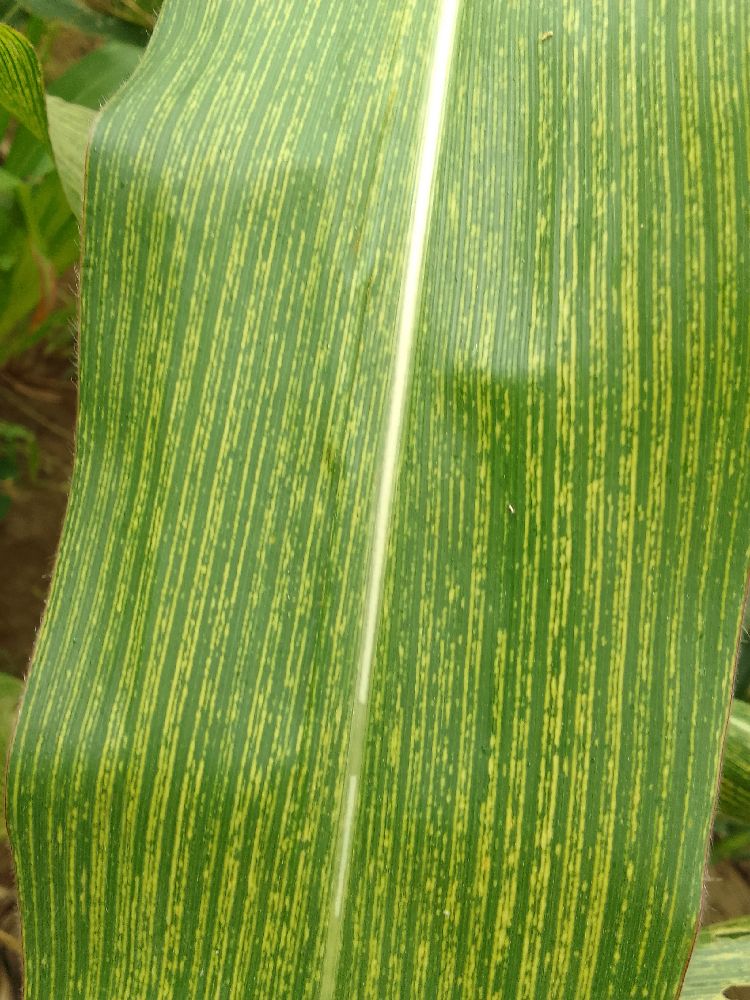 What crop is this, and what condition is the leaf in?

maize, maize streak virus
